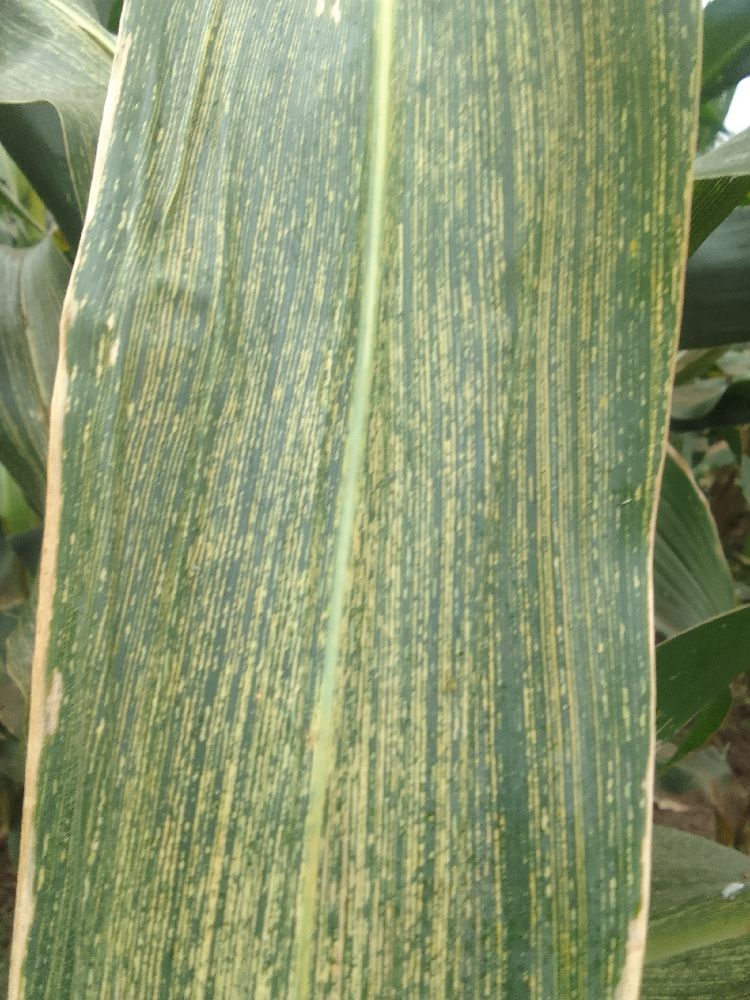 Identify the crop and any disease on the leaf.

maize, maize streak virus
